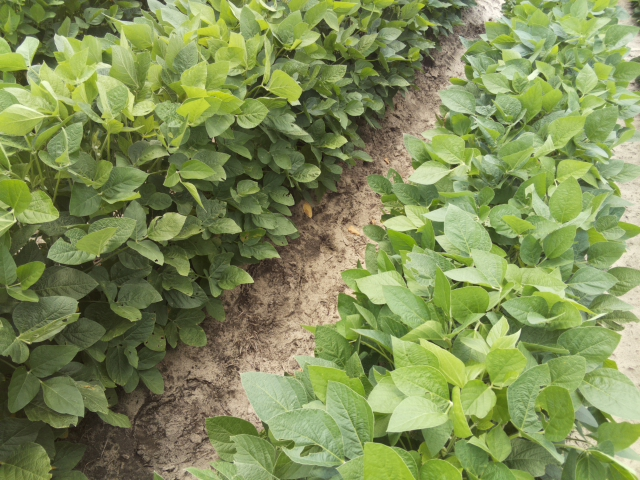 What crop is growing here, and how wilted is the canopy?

soybean, leaves with no wilting
